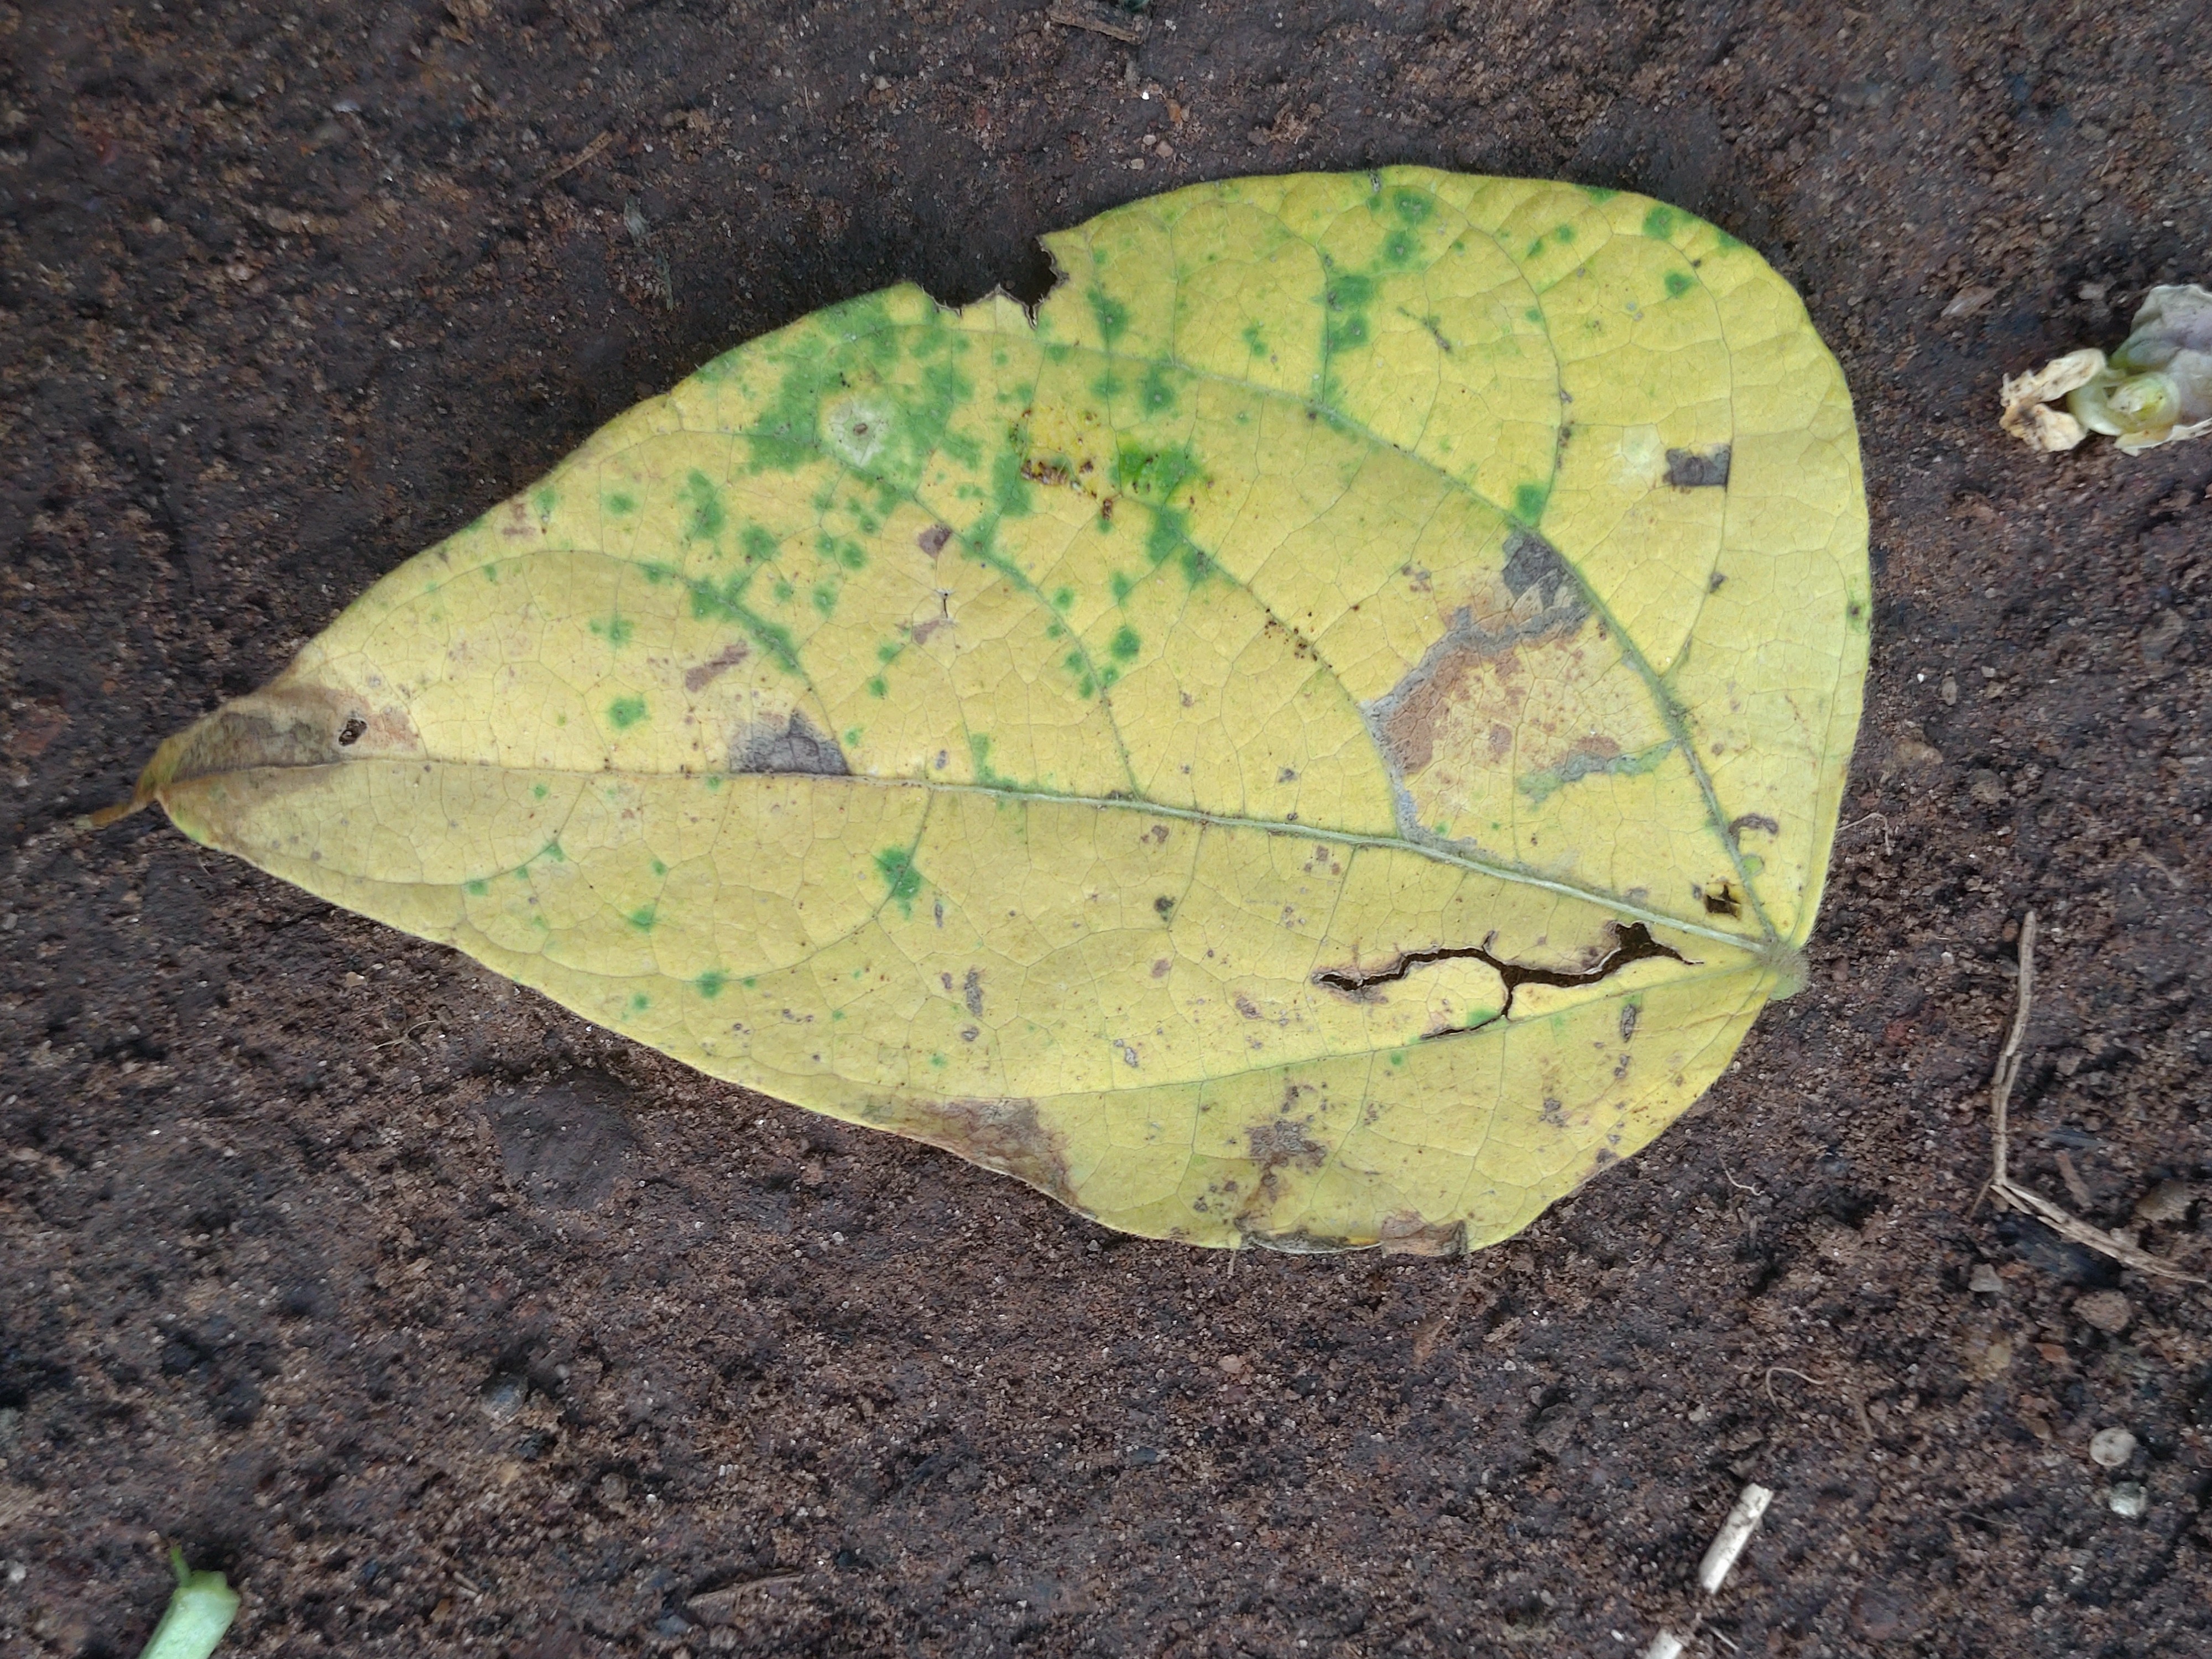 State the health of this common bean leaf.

anthracnose
